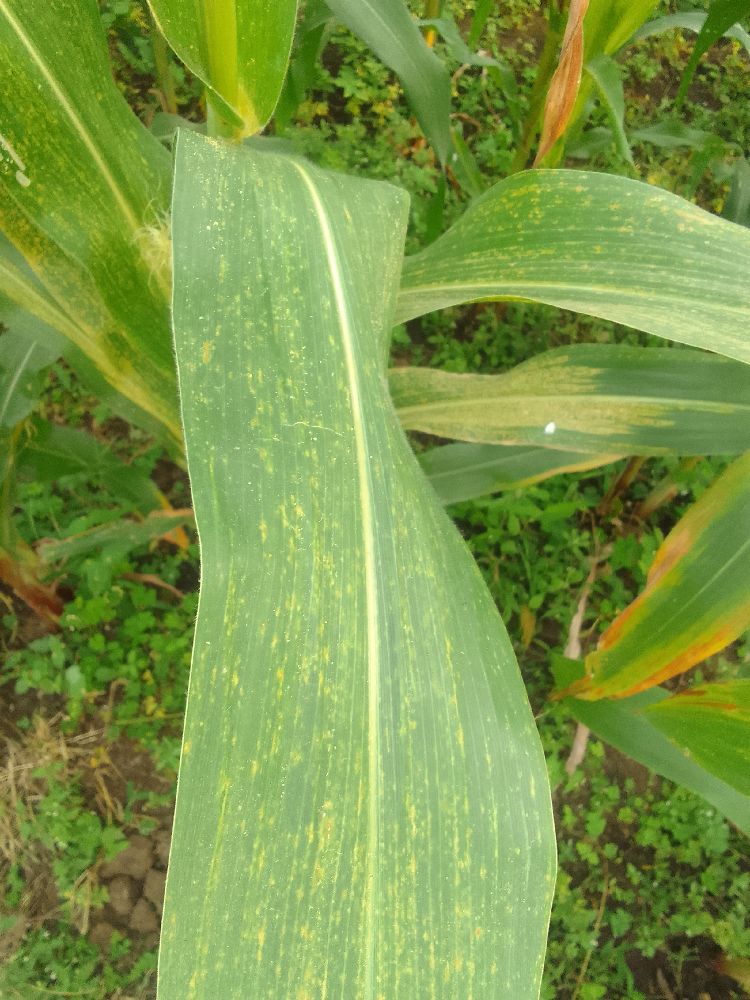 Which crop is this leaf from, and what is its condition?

maize, maize streak virus
